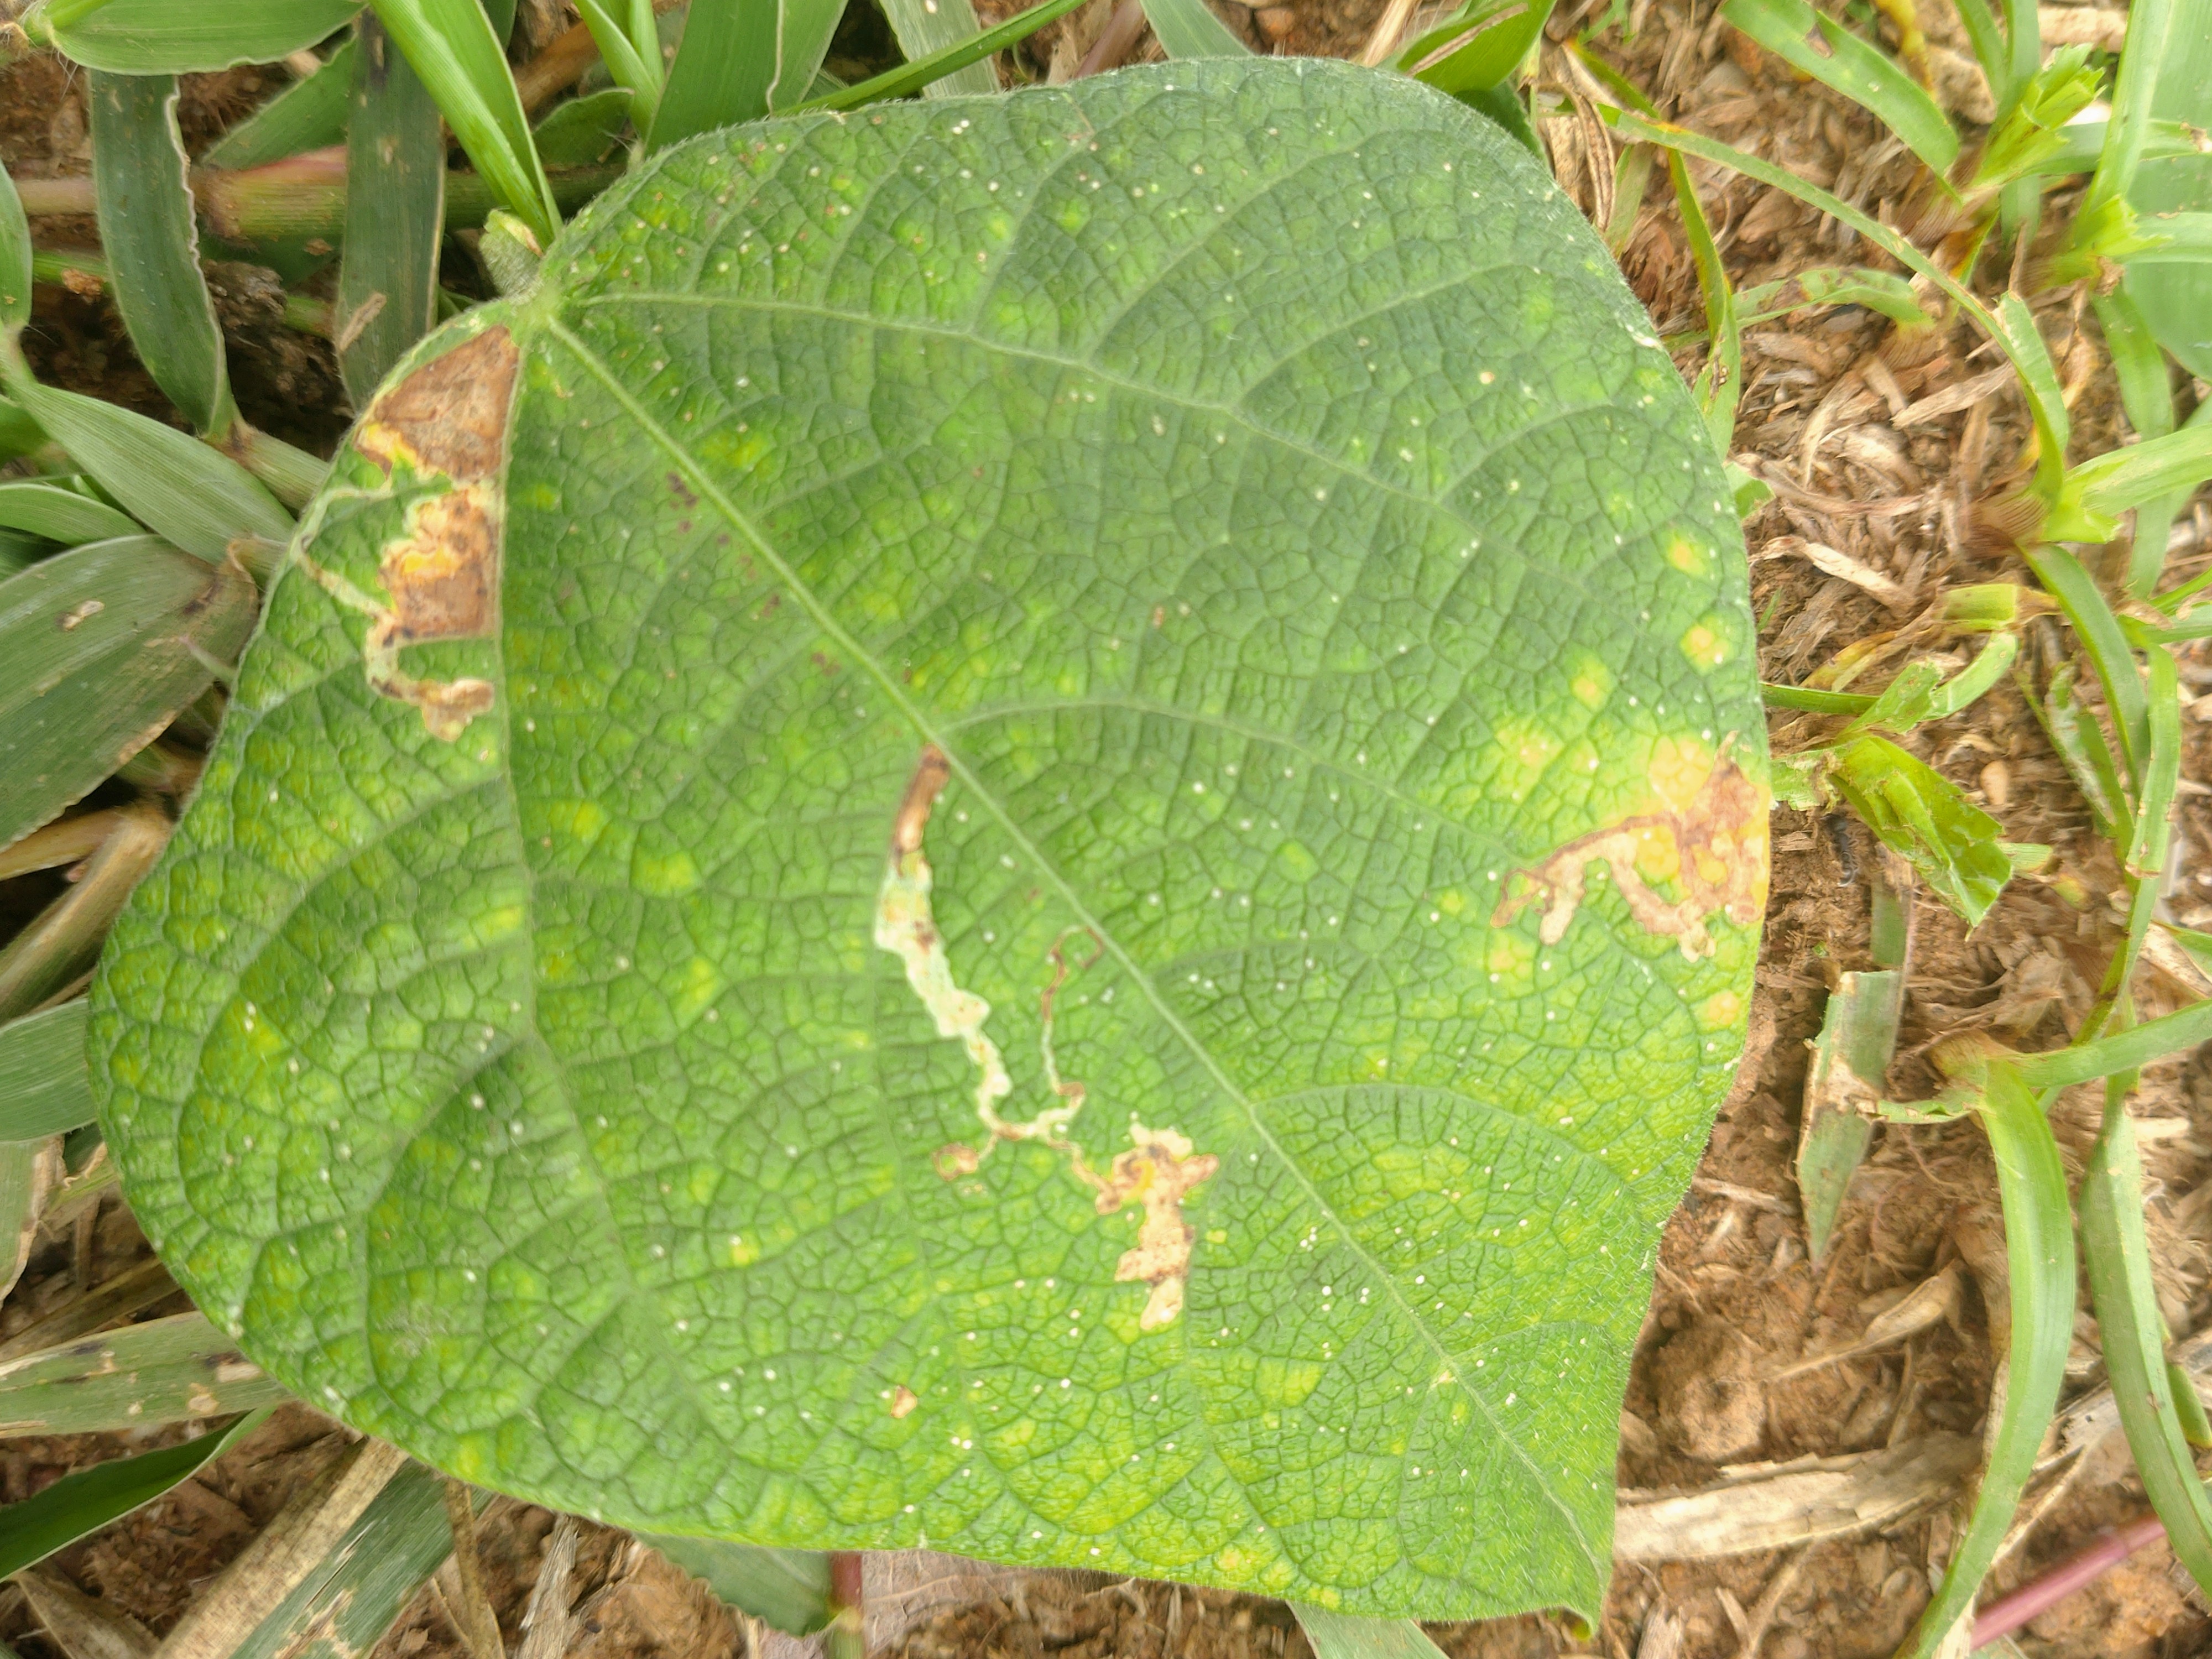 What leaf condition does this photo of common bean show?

rust
